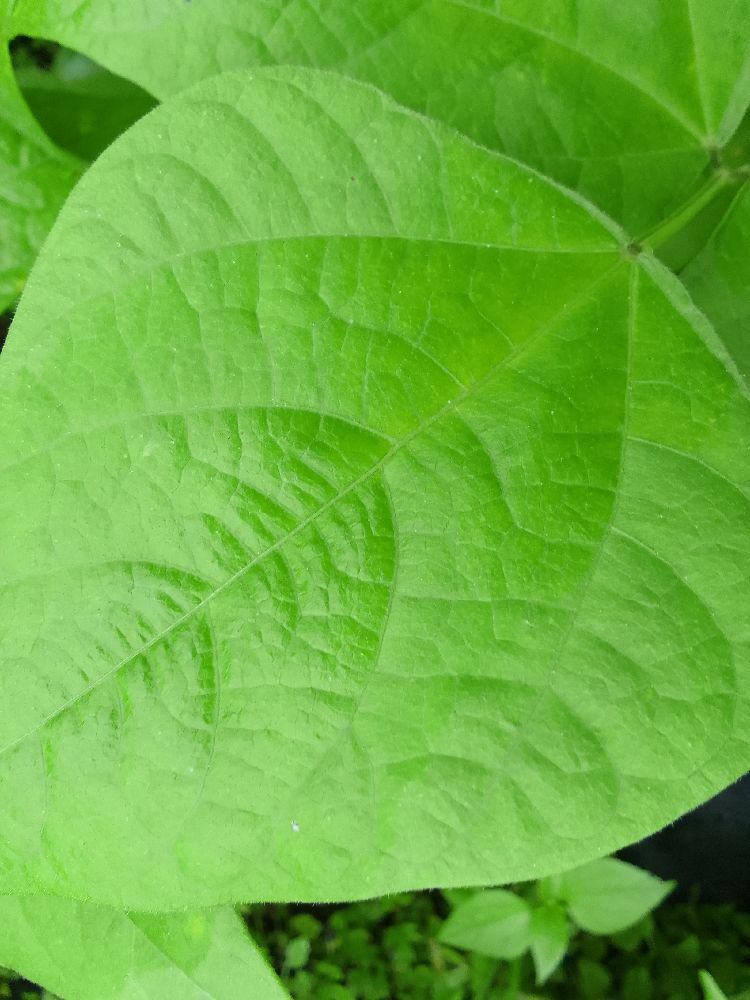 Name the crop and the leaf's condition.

common bean, healthy
